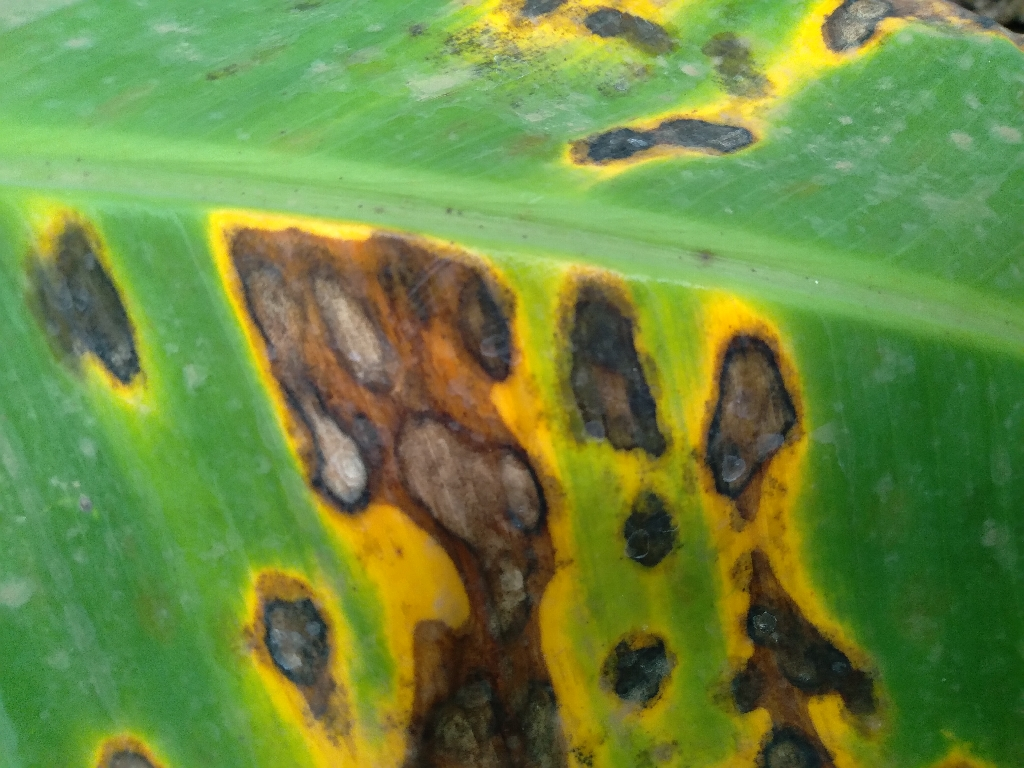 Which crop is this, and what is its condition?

banana, black sigatoka
